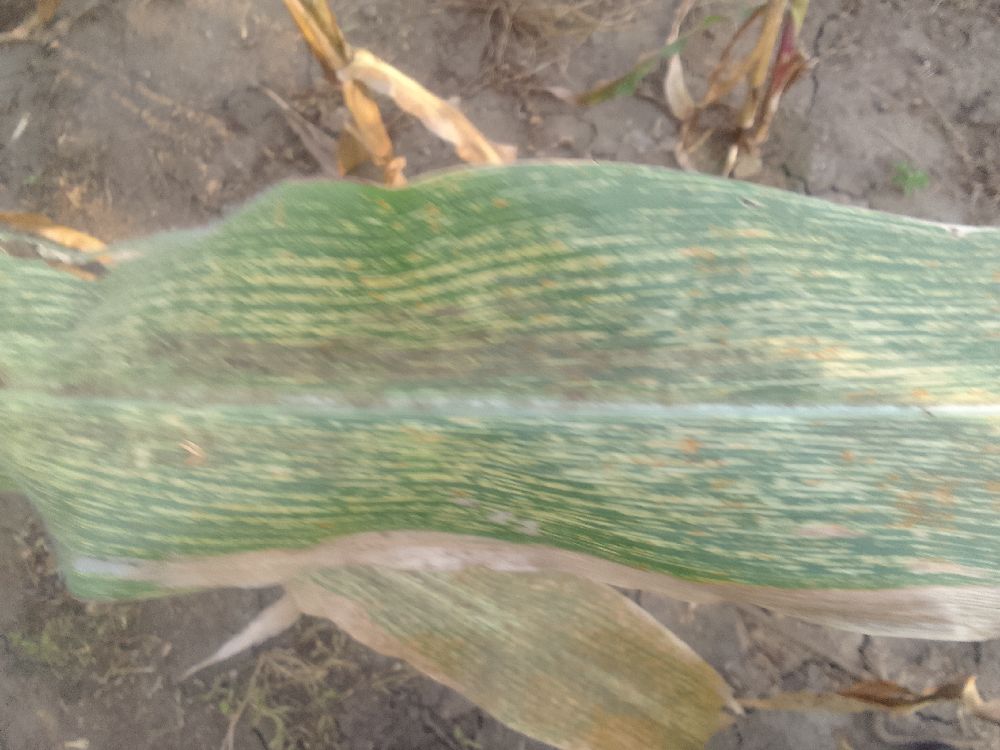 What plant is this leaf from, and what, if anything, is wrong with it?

maize, maize streak virus
